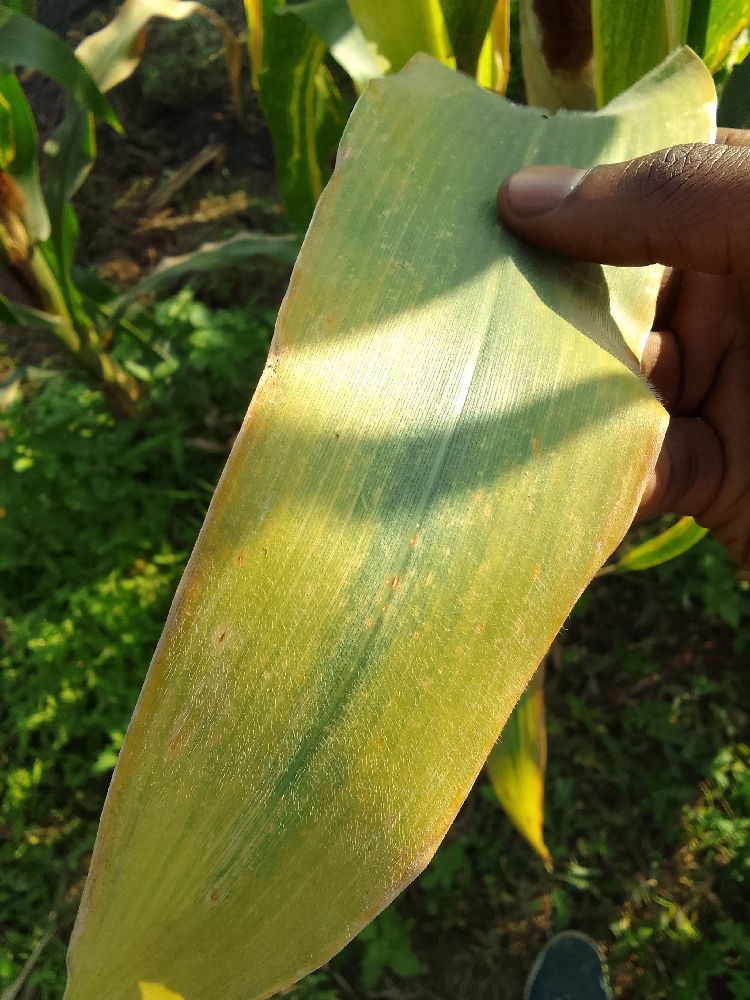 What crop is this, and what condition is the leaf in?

maize, maize lethal necrosis
